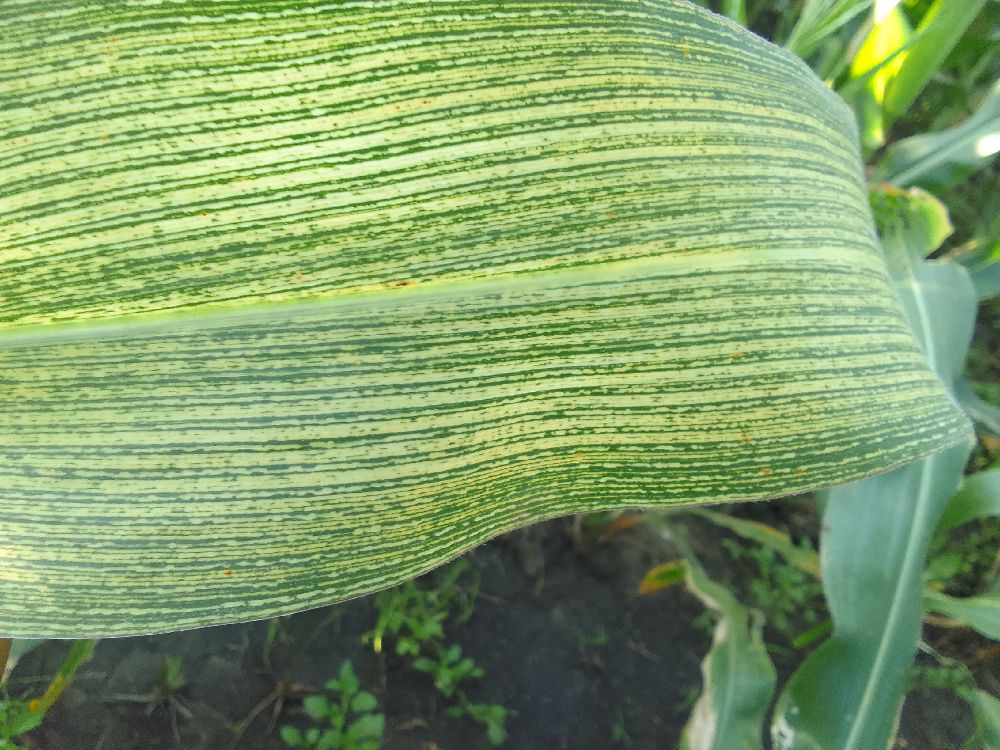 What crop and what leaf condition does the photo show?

maize, maize streak virus
